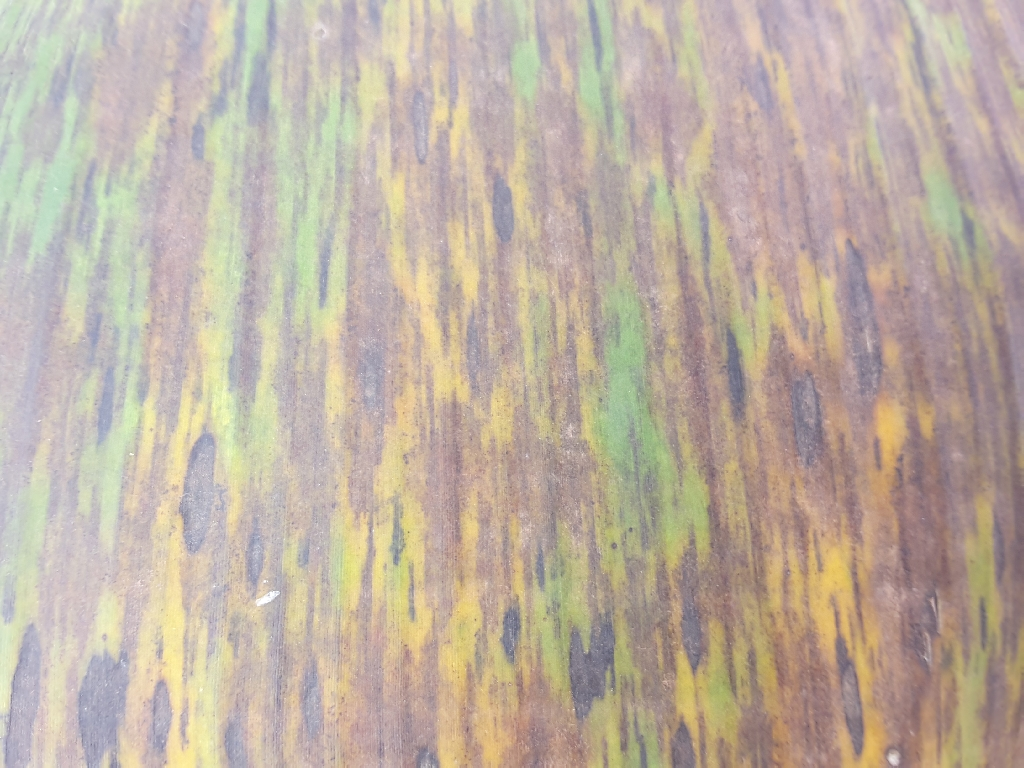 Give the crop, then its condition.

banana, black sigatoka
